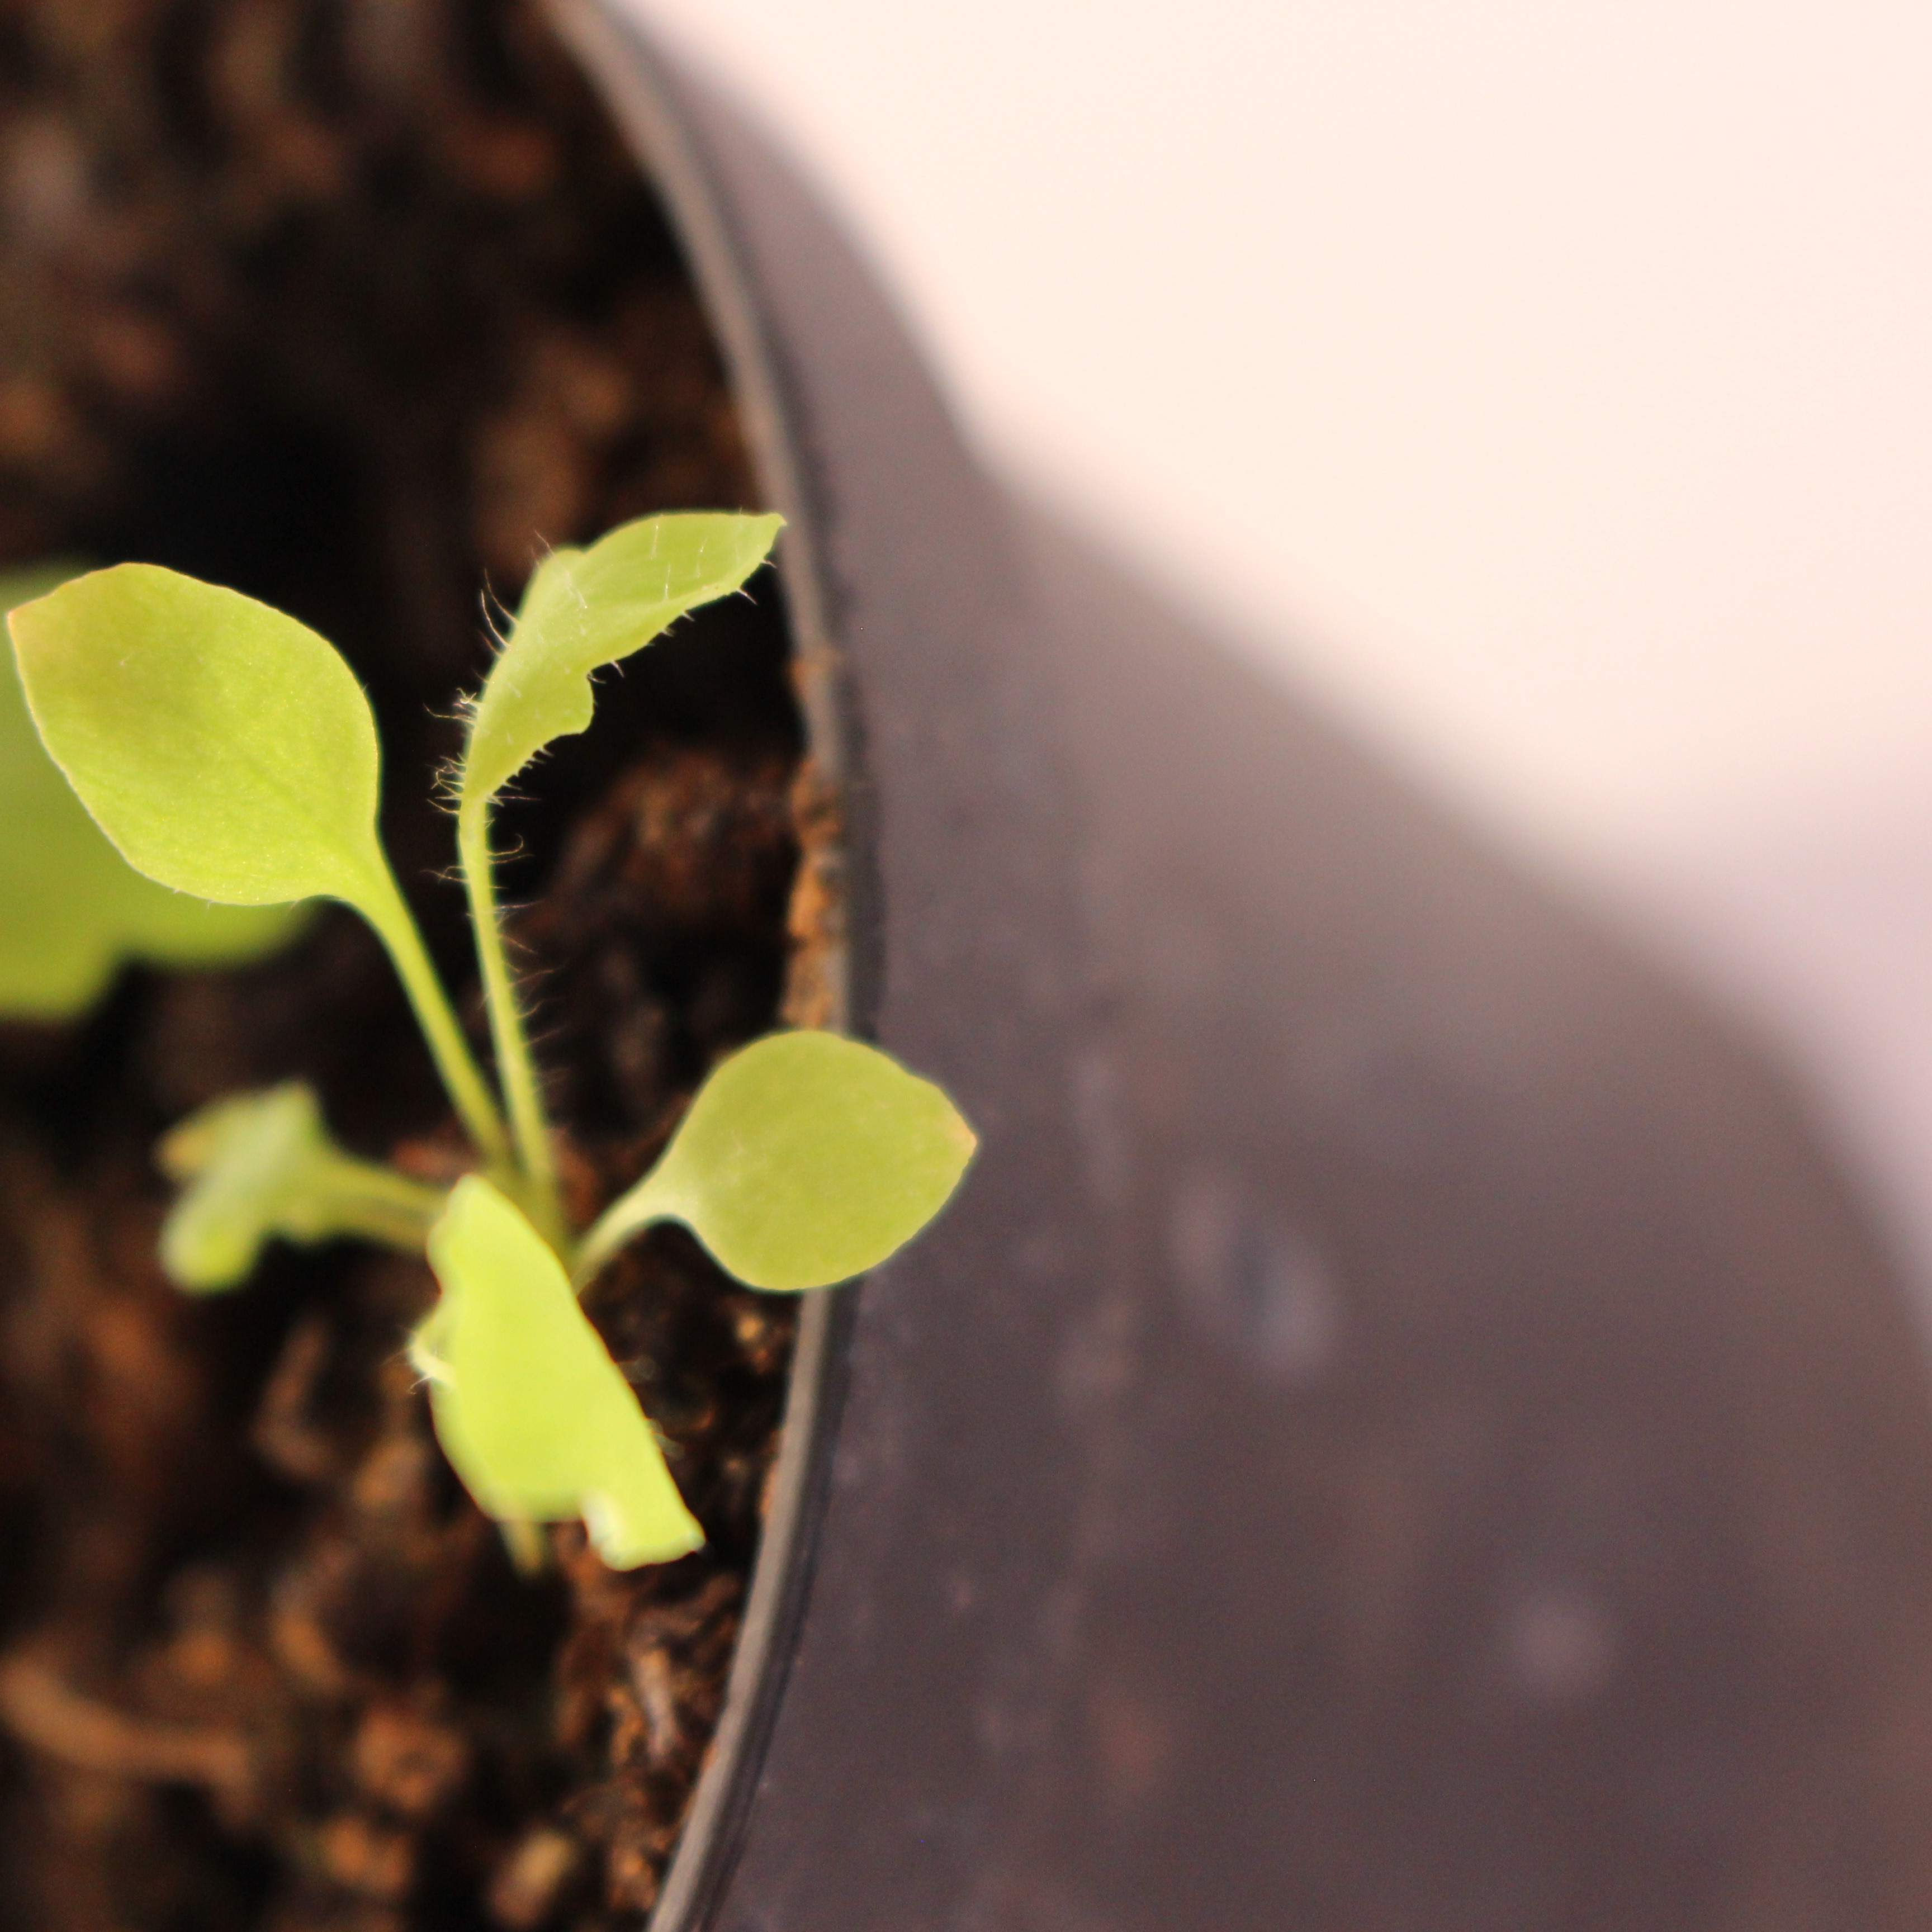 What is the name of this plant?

Papaver rhoeas
